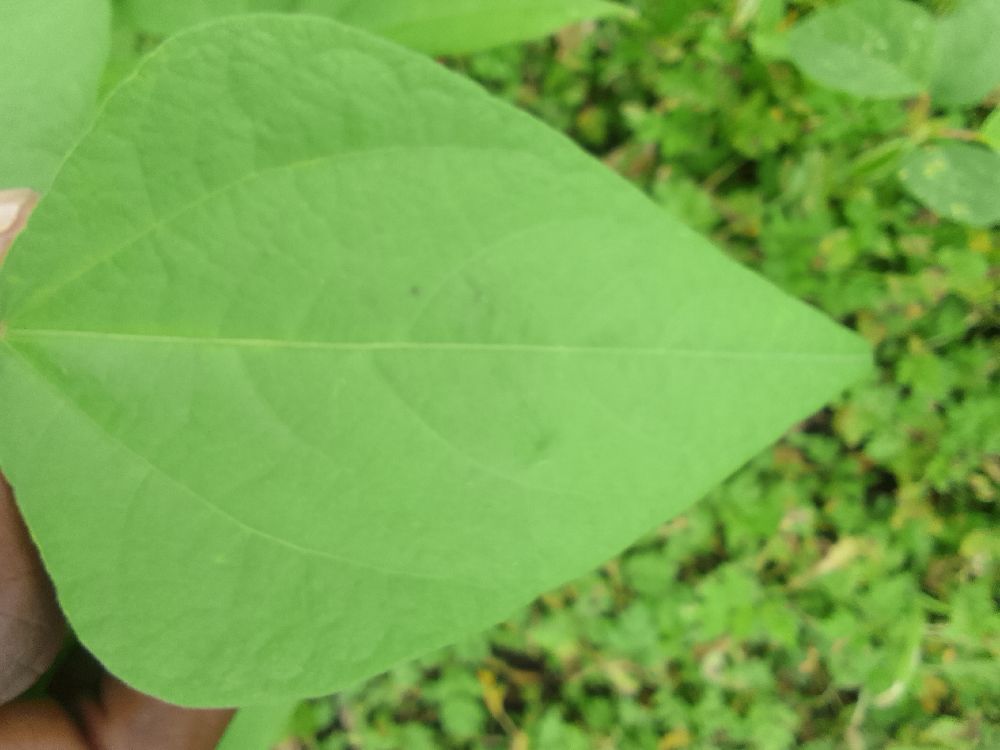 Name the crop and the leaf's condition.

common bean, healthy
